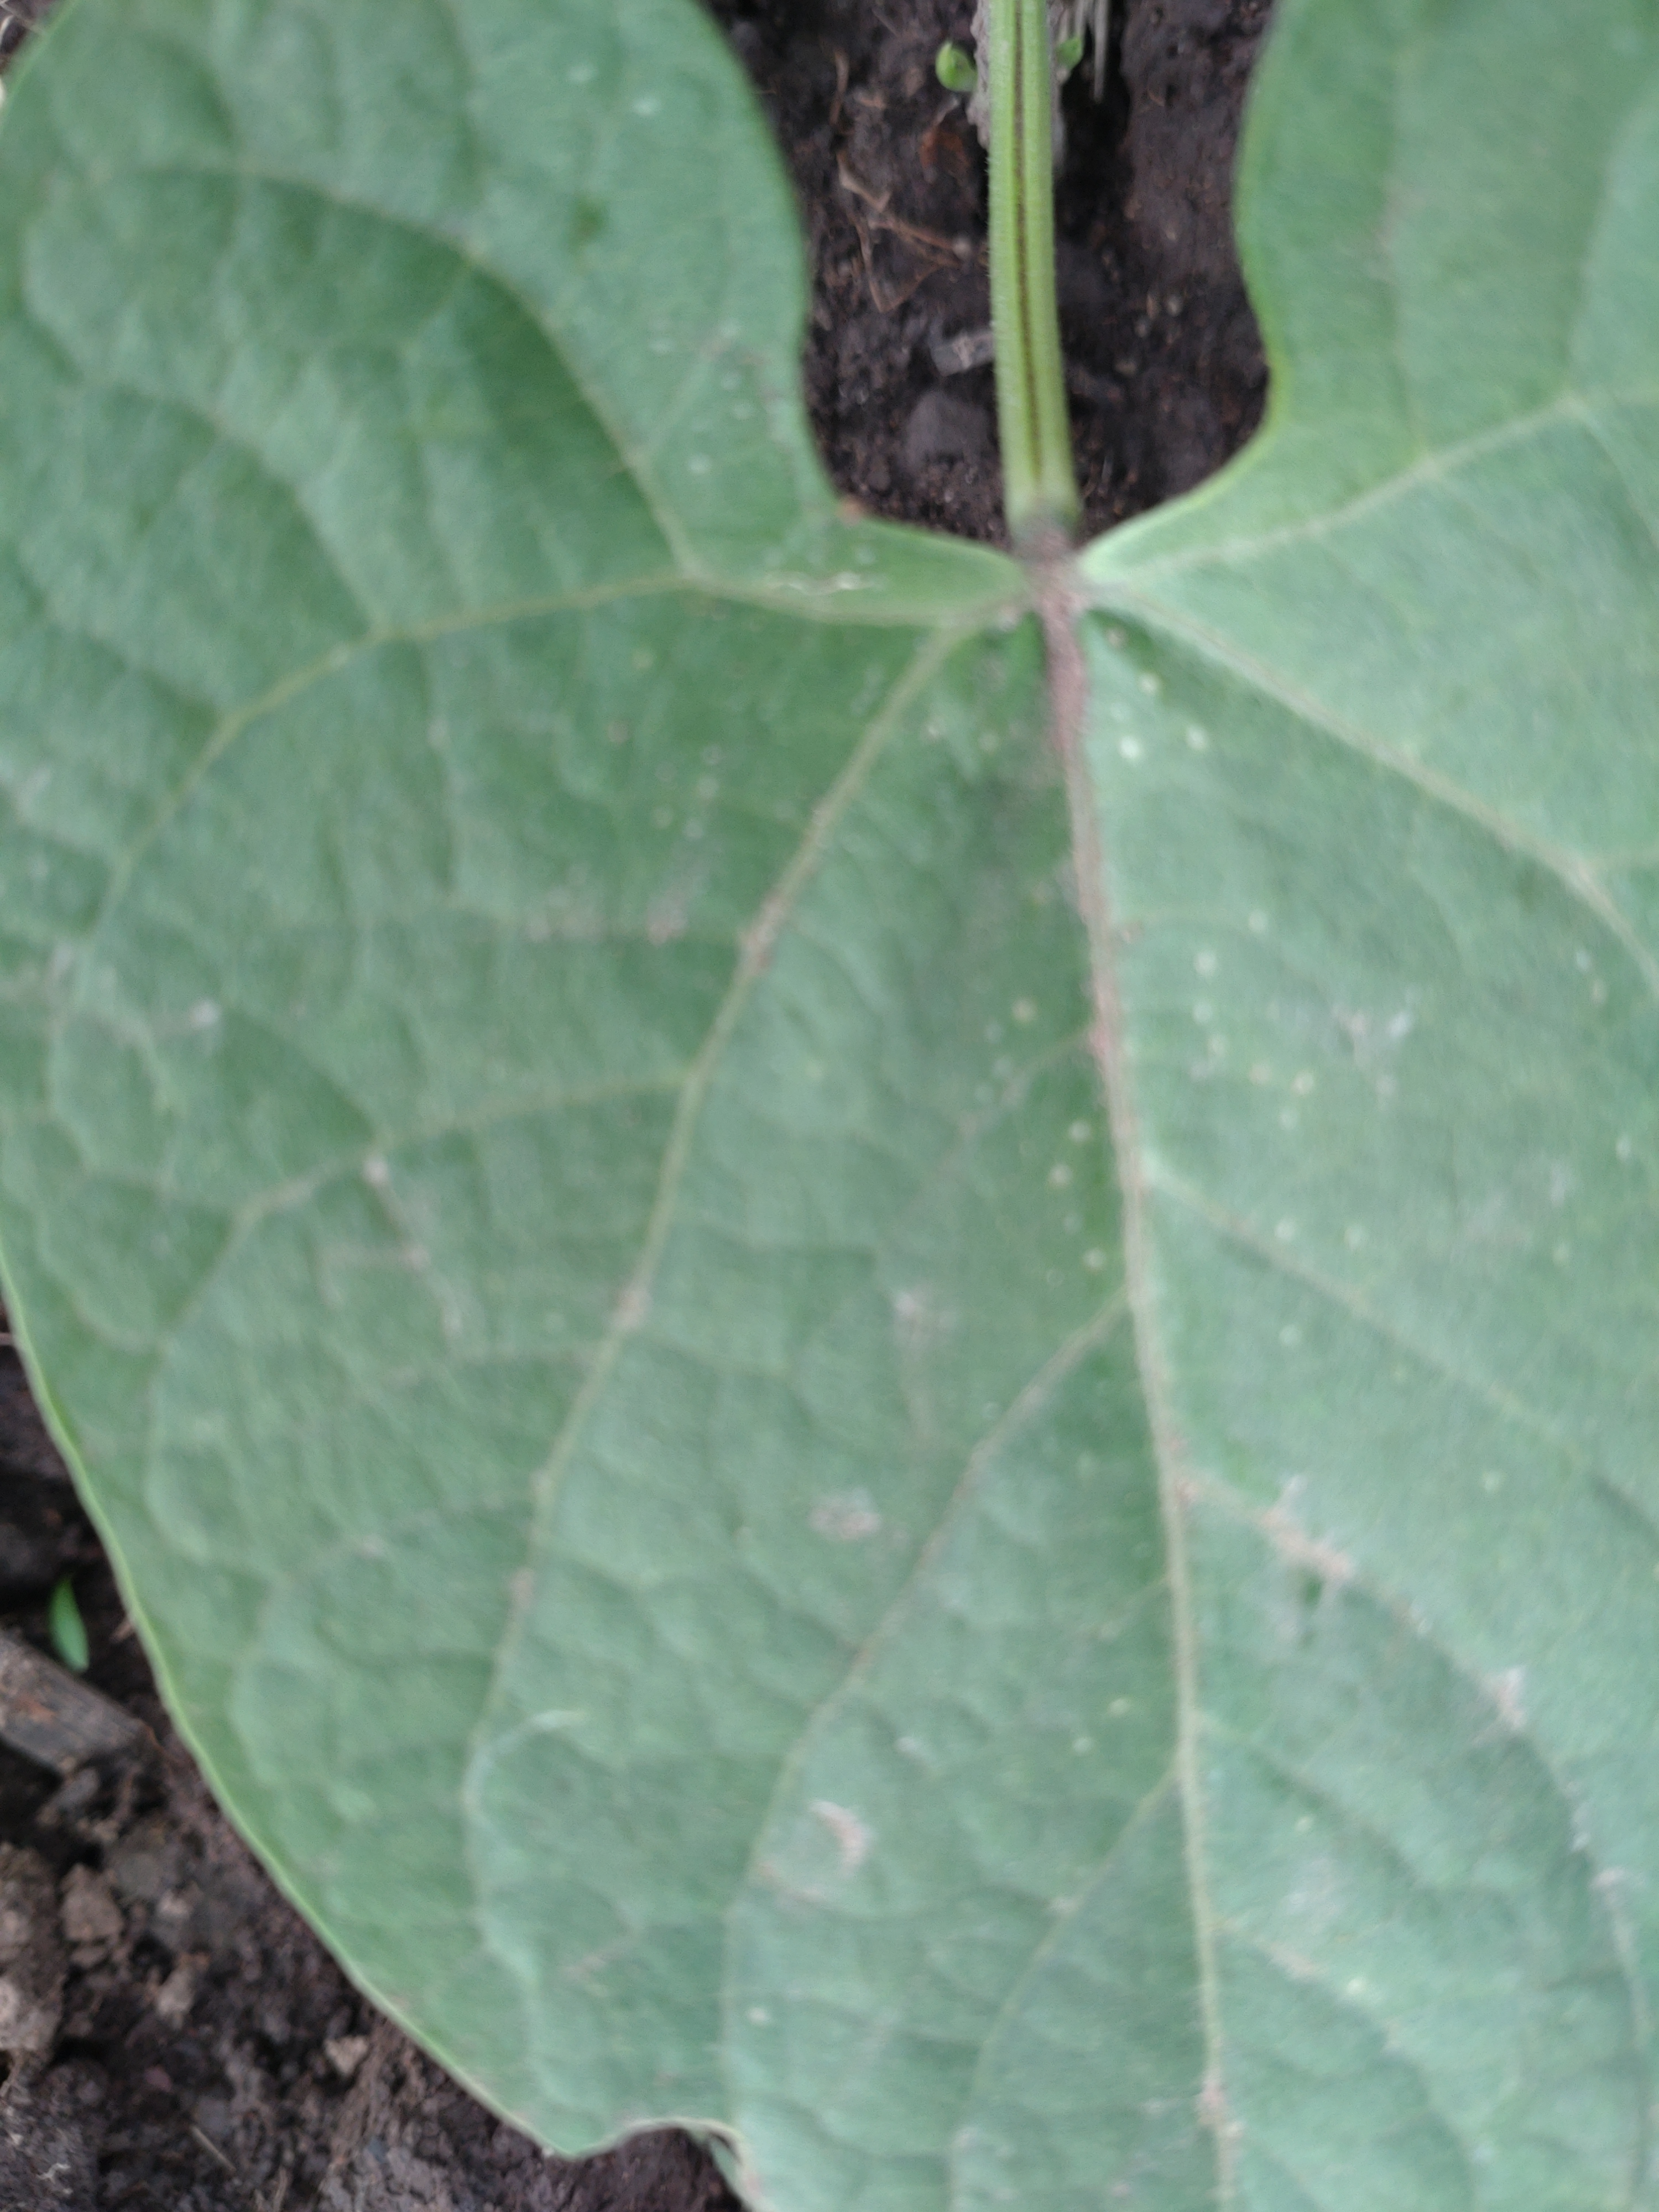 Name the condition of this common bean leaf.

healthy
